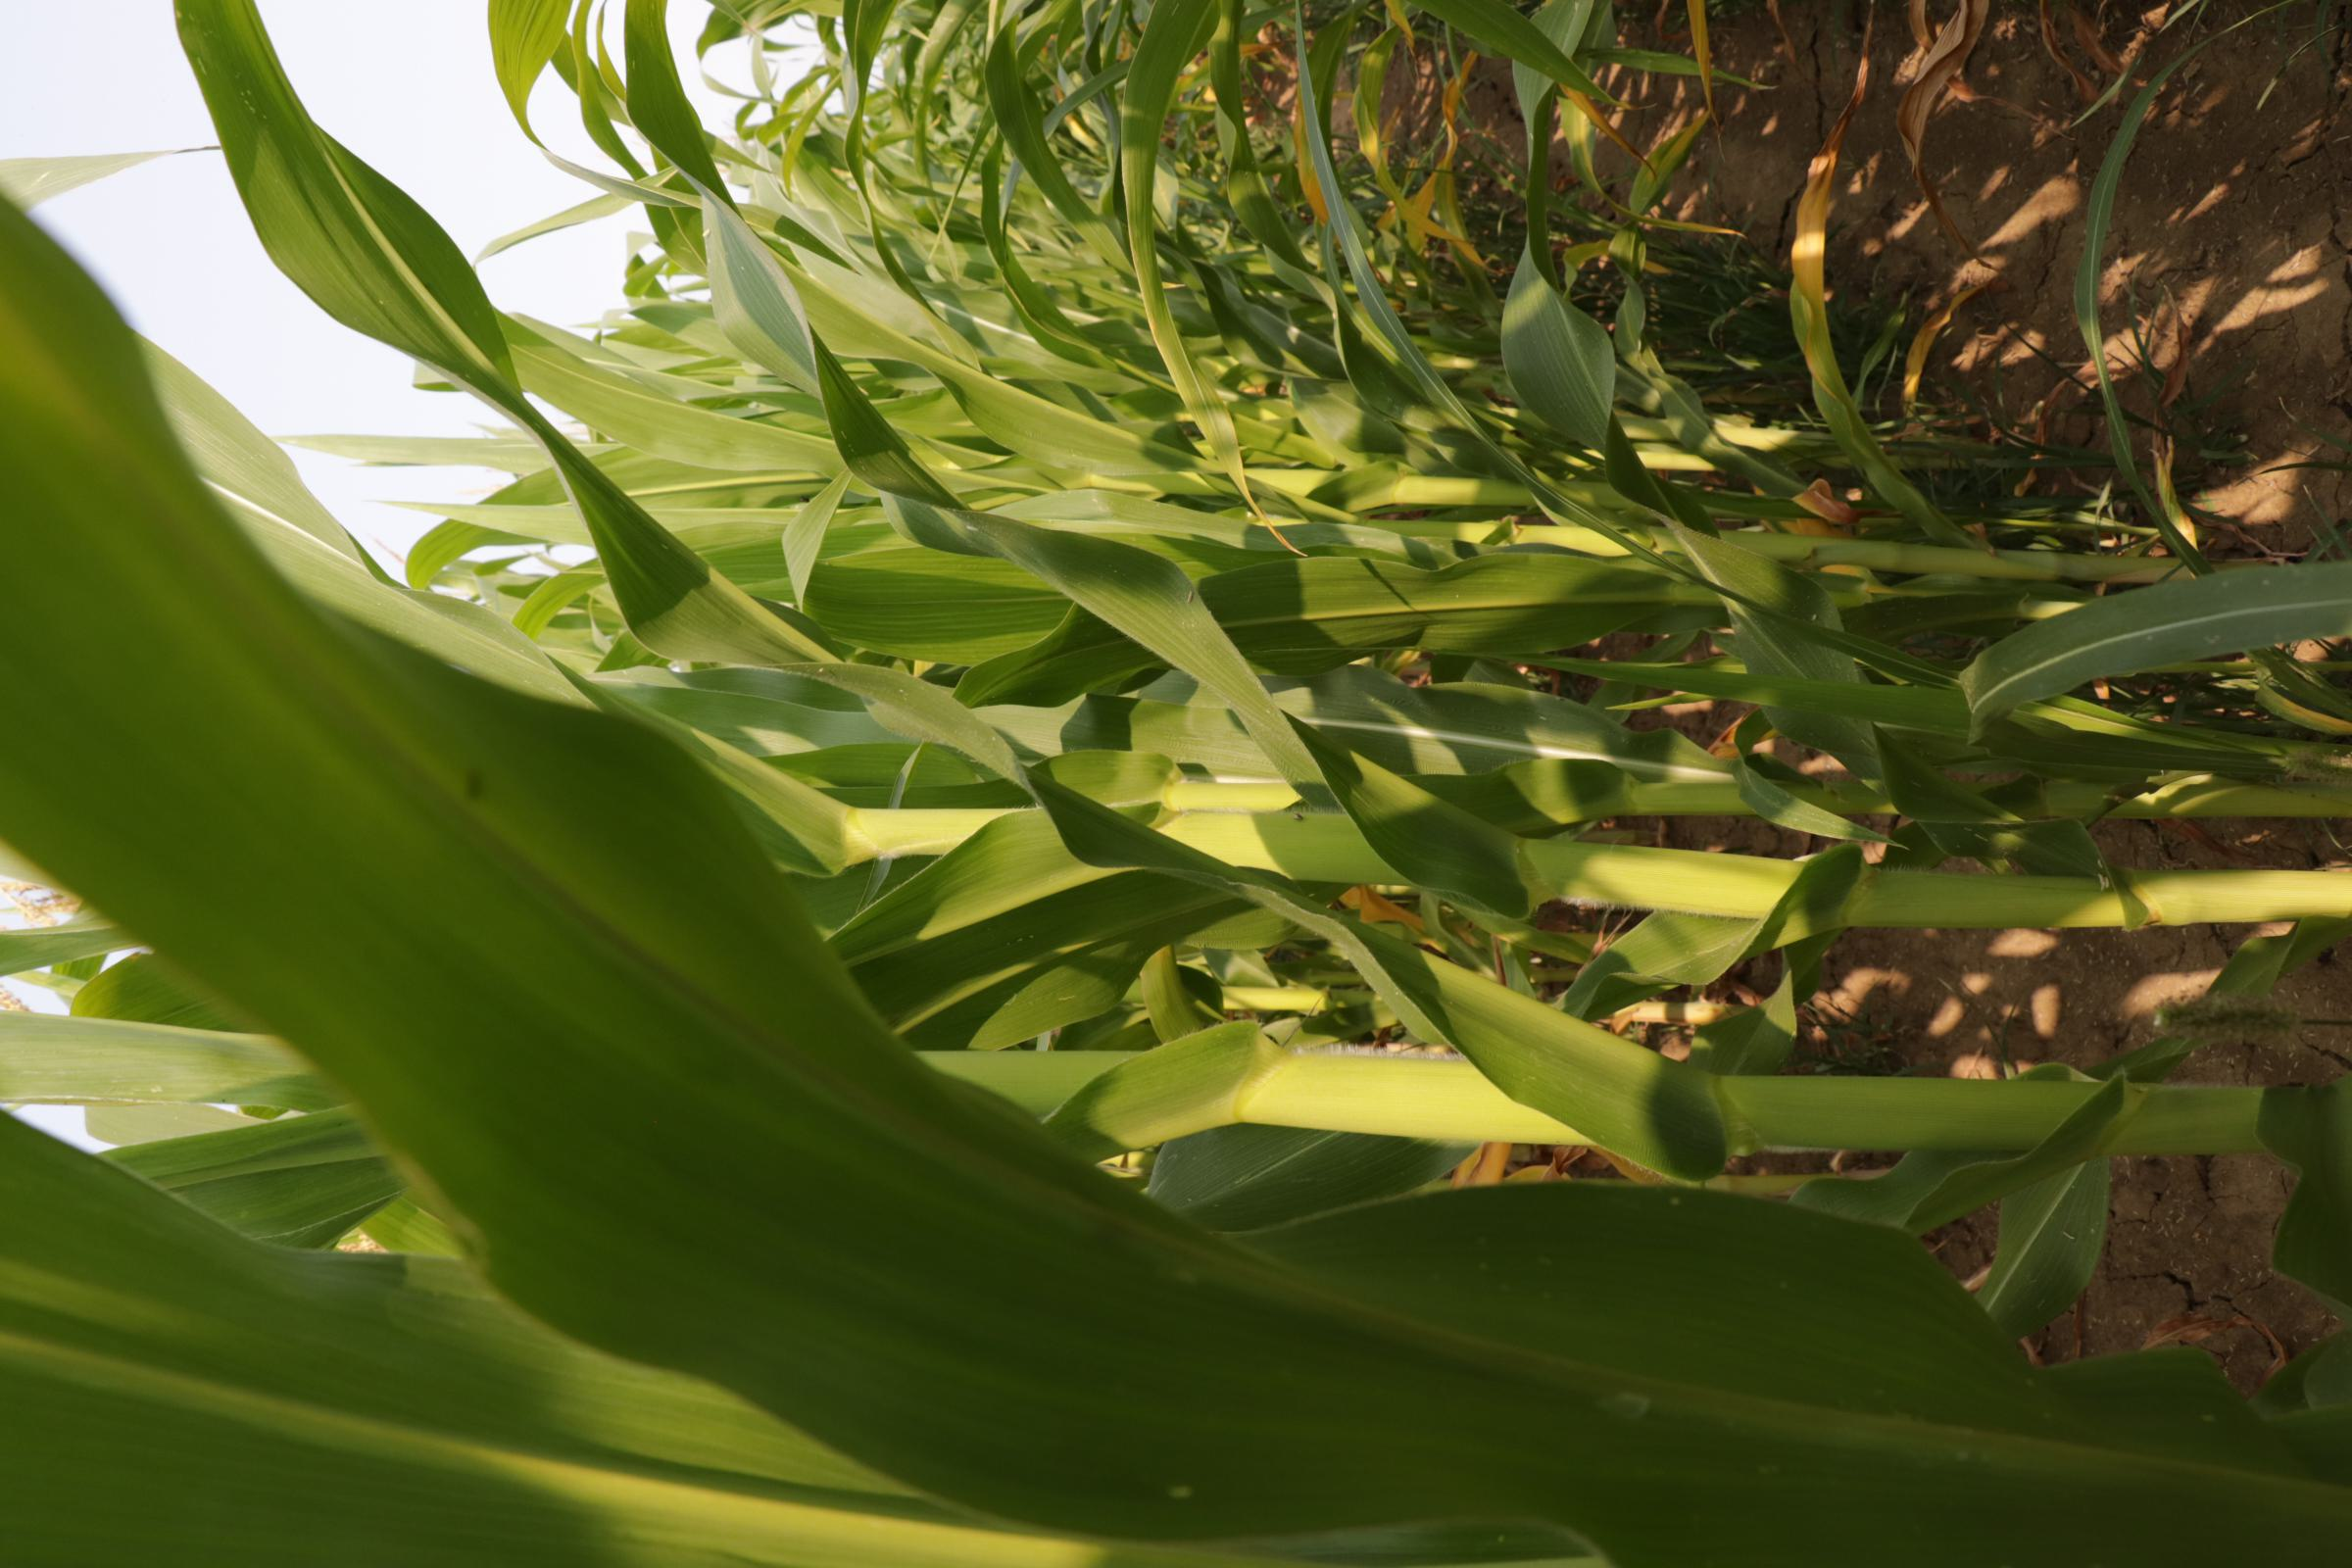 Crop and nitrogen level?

maize, reduced nitrogen fertilisation
